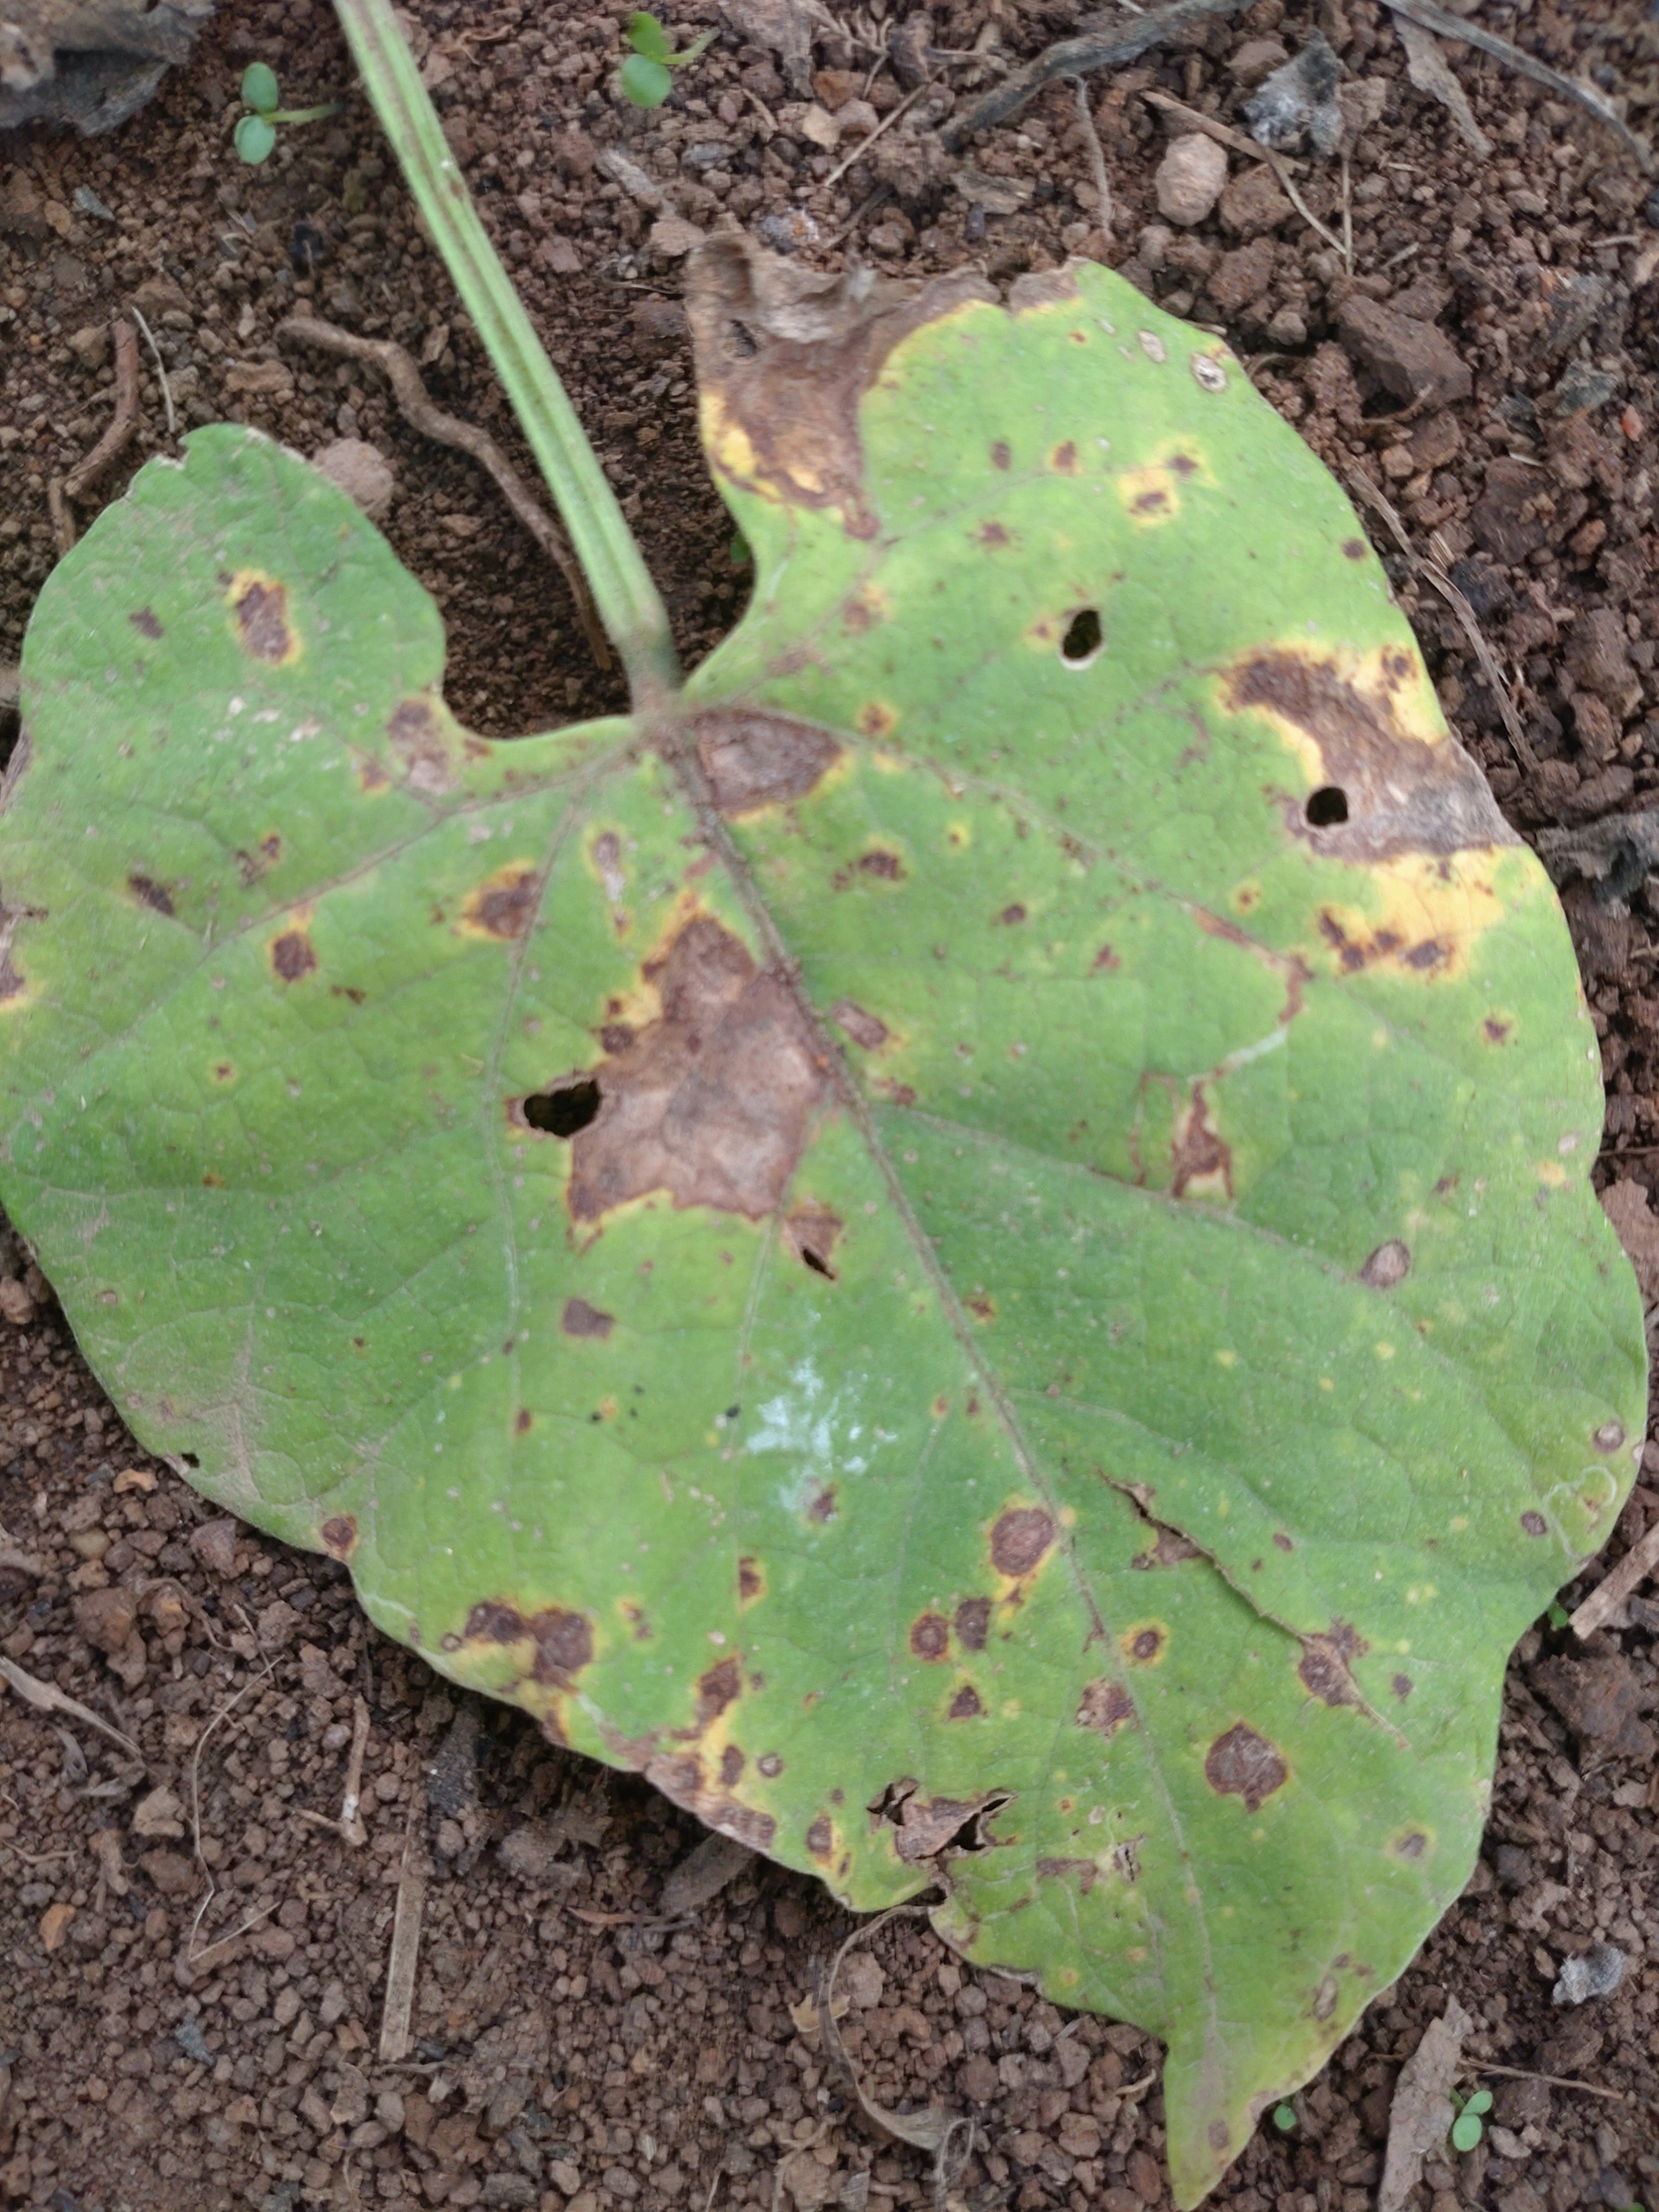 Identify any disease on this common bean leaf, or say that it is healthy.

rust
